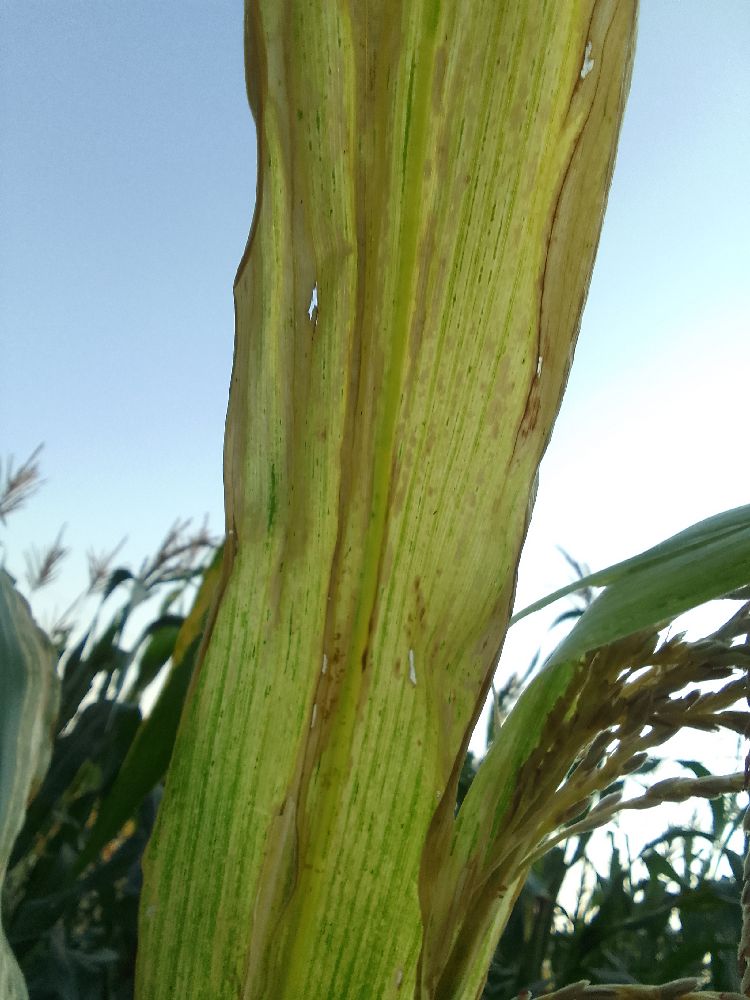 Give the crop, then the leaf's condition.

maize, maize lethal necrosis
